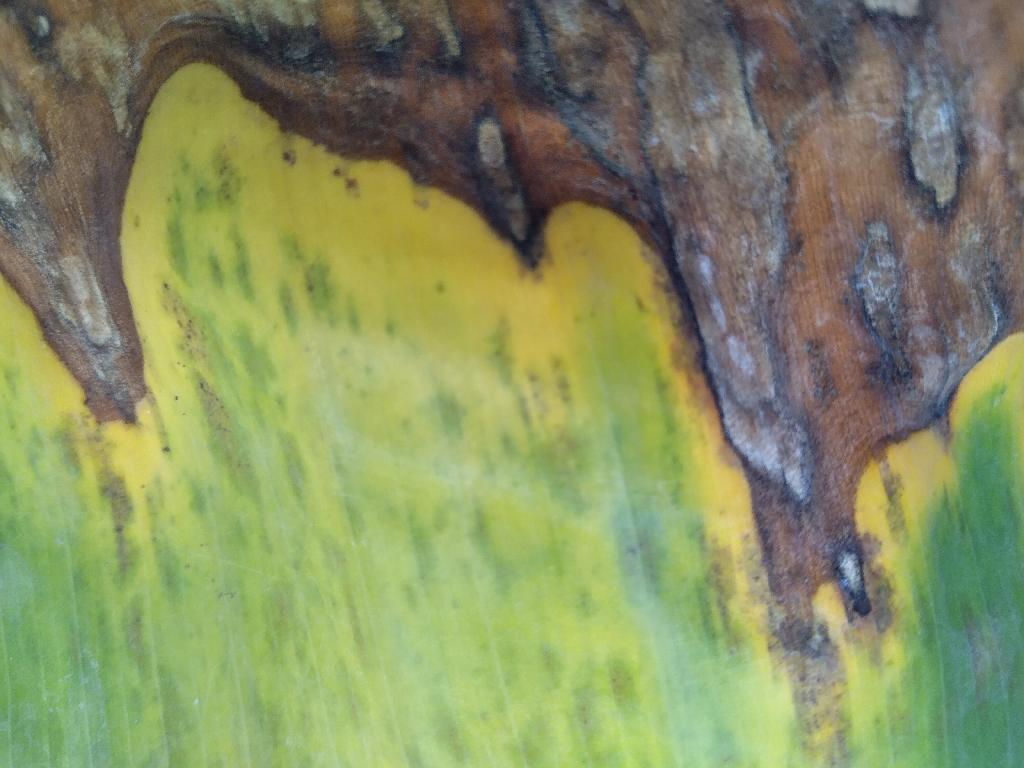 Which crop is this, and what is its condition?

banana, black sigatoka
